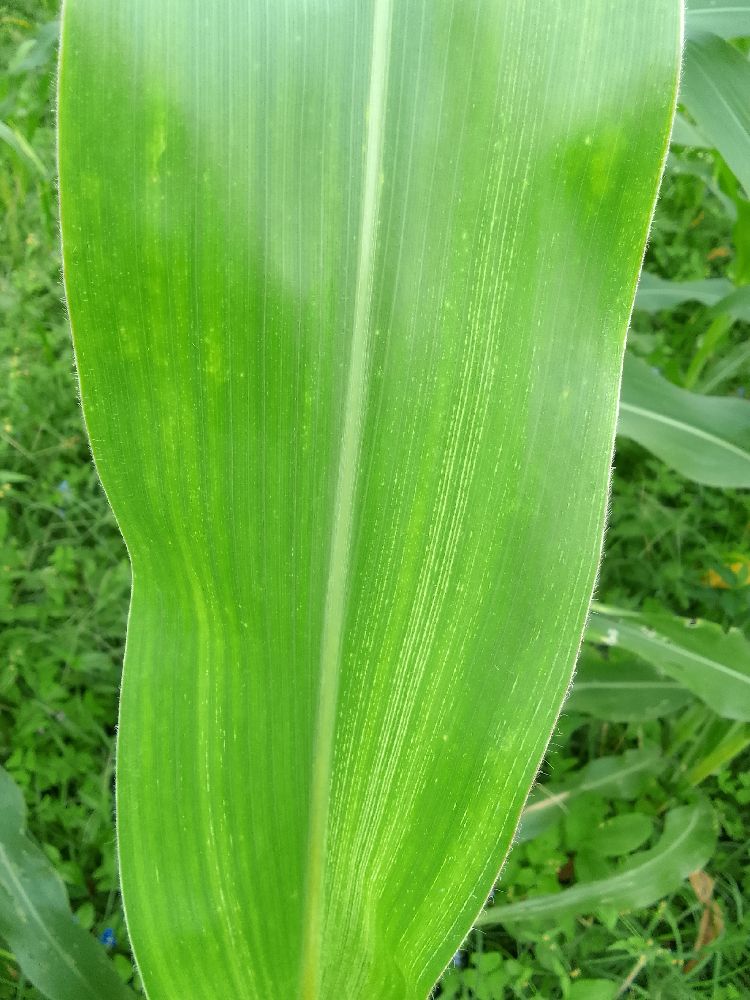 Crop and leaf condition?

maize, maize streak virus
